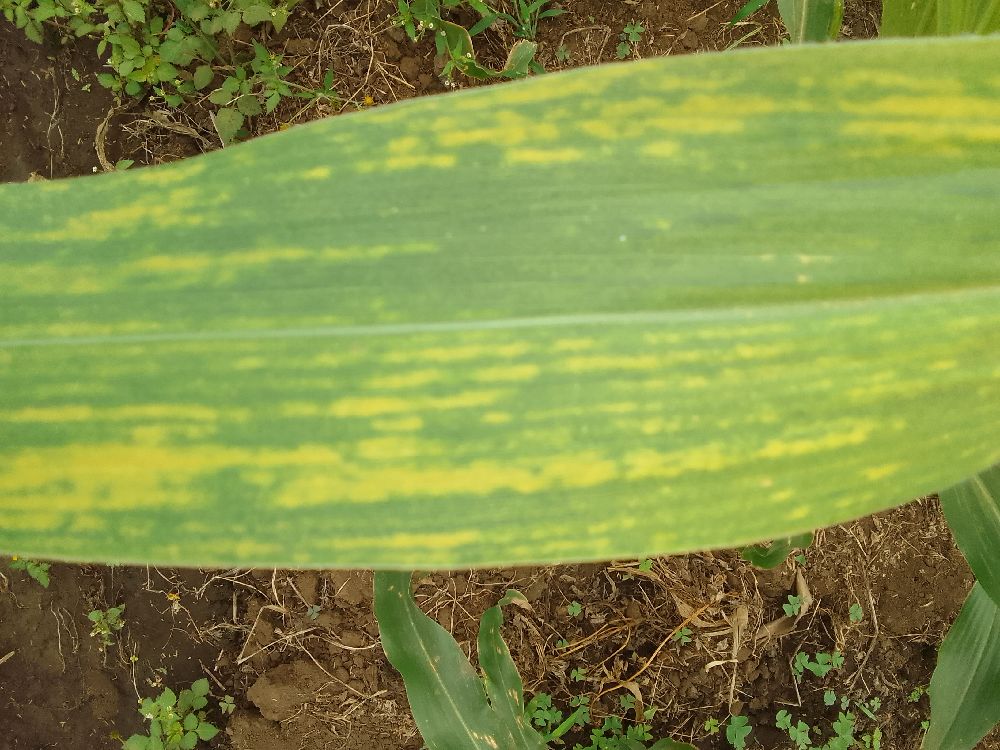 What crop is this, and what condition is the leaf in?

maize, maize lethal necrosis
